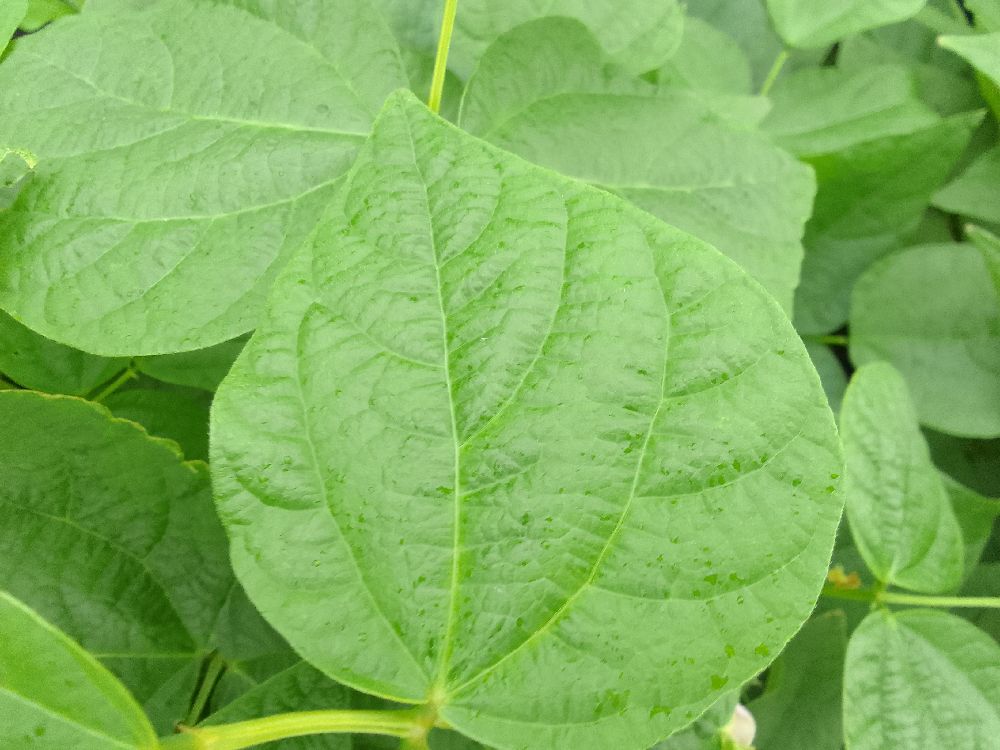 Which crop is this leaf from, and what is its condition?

common bean, healthy
